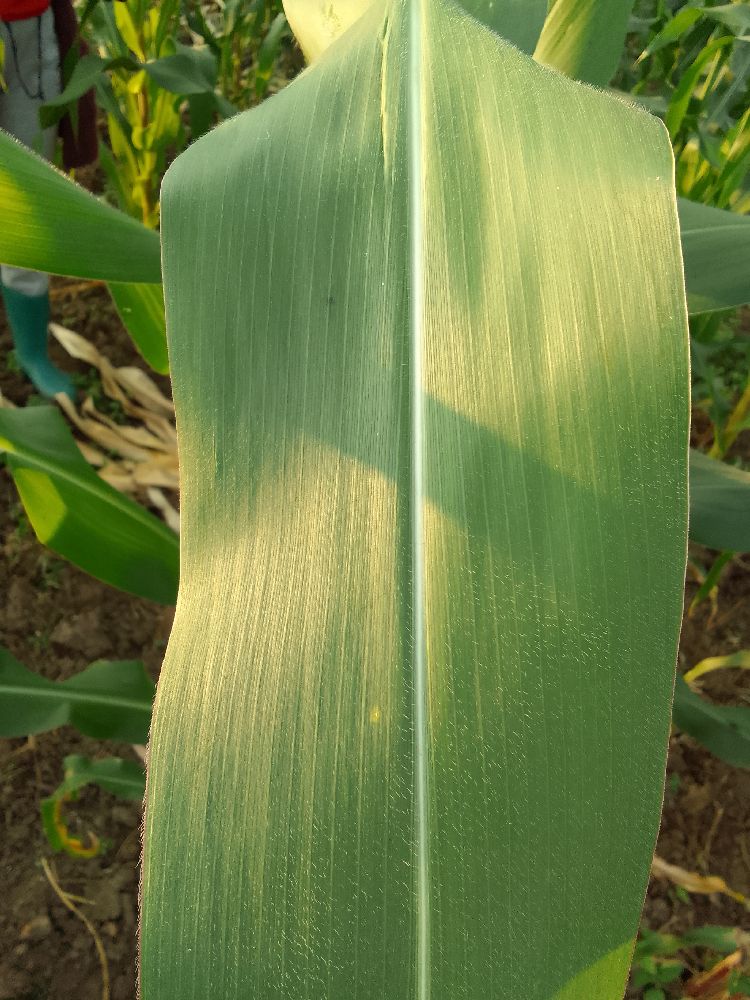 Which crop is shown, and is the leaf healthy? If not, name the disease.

maize, healthy
